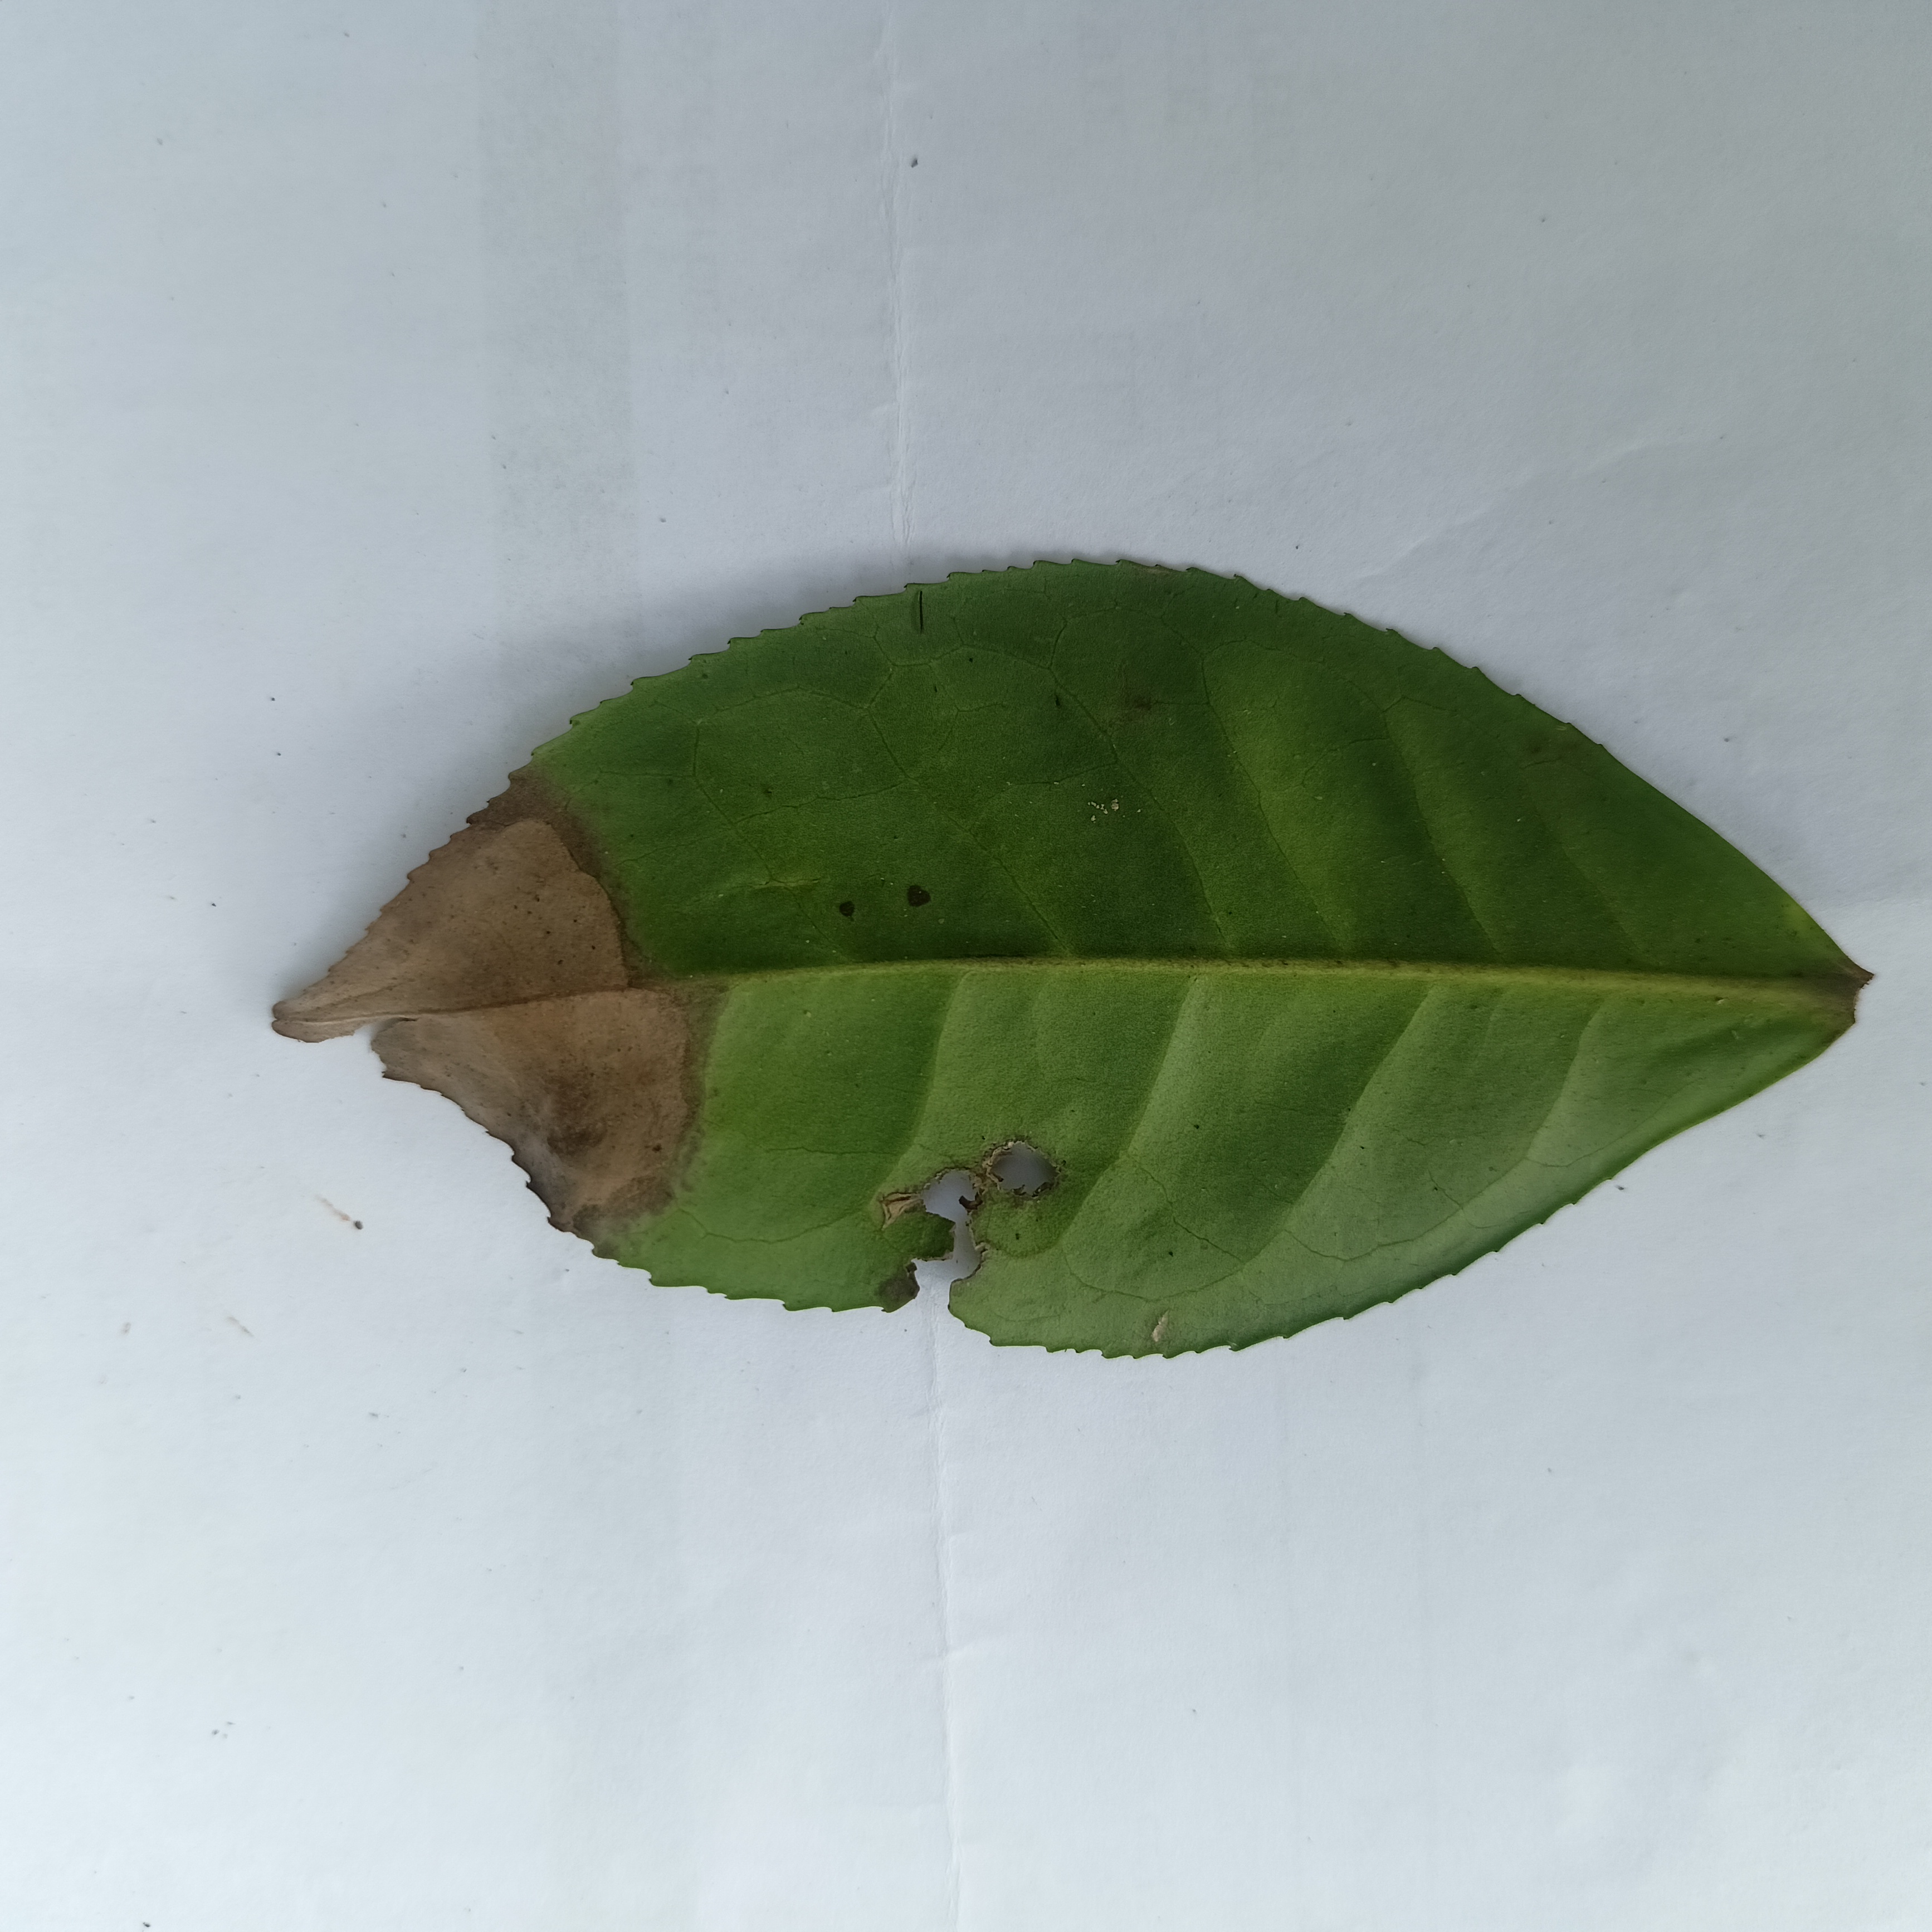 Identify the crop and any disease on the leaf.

tea, brown blight
